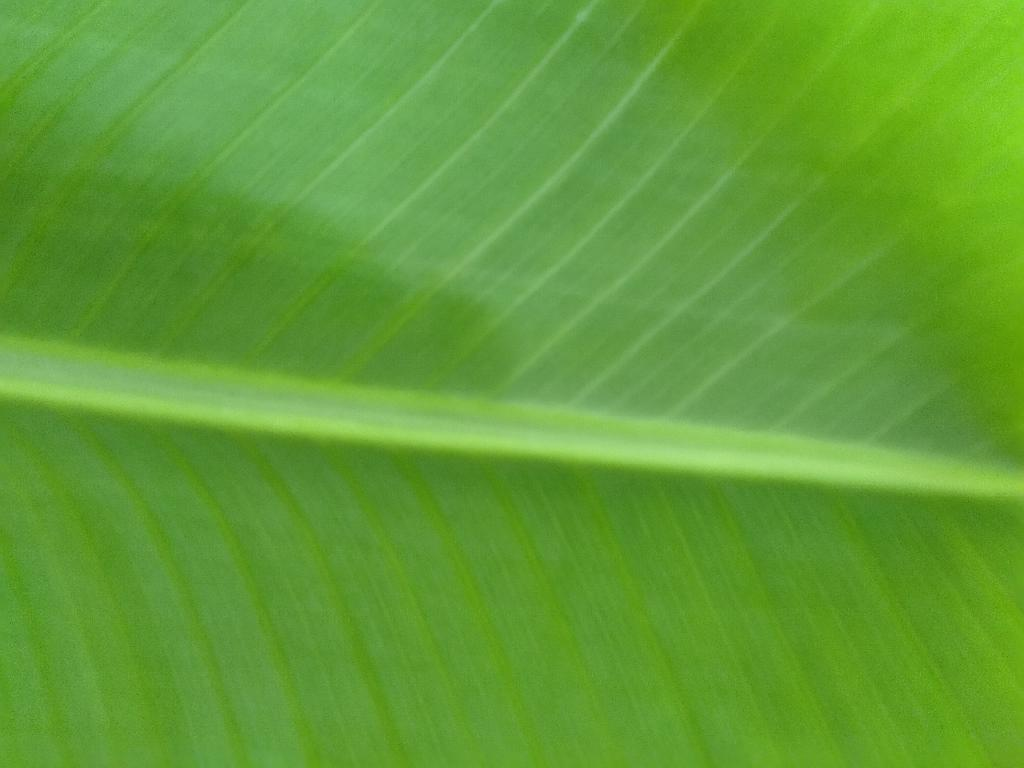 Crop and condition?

banana, healthy
